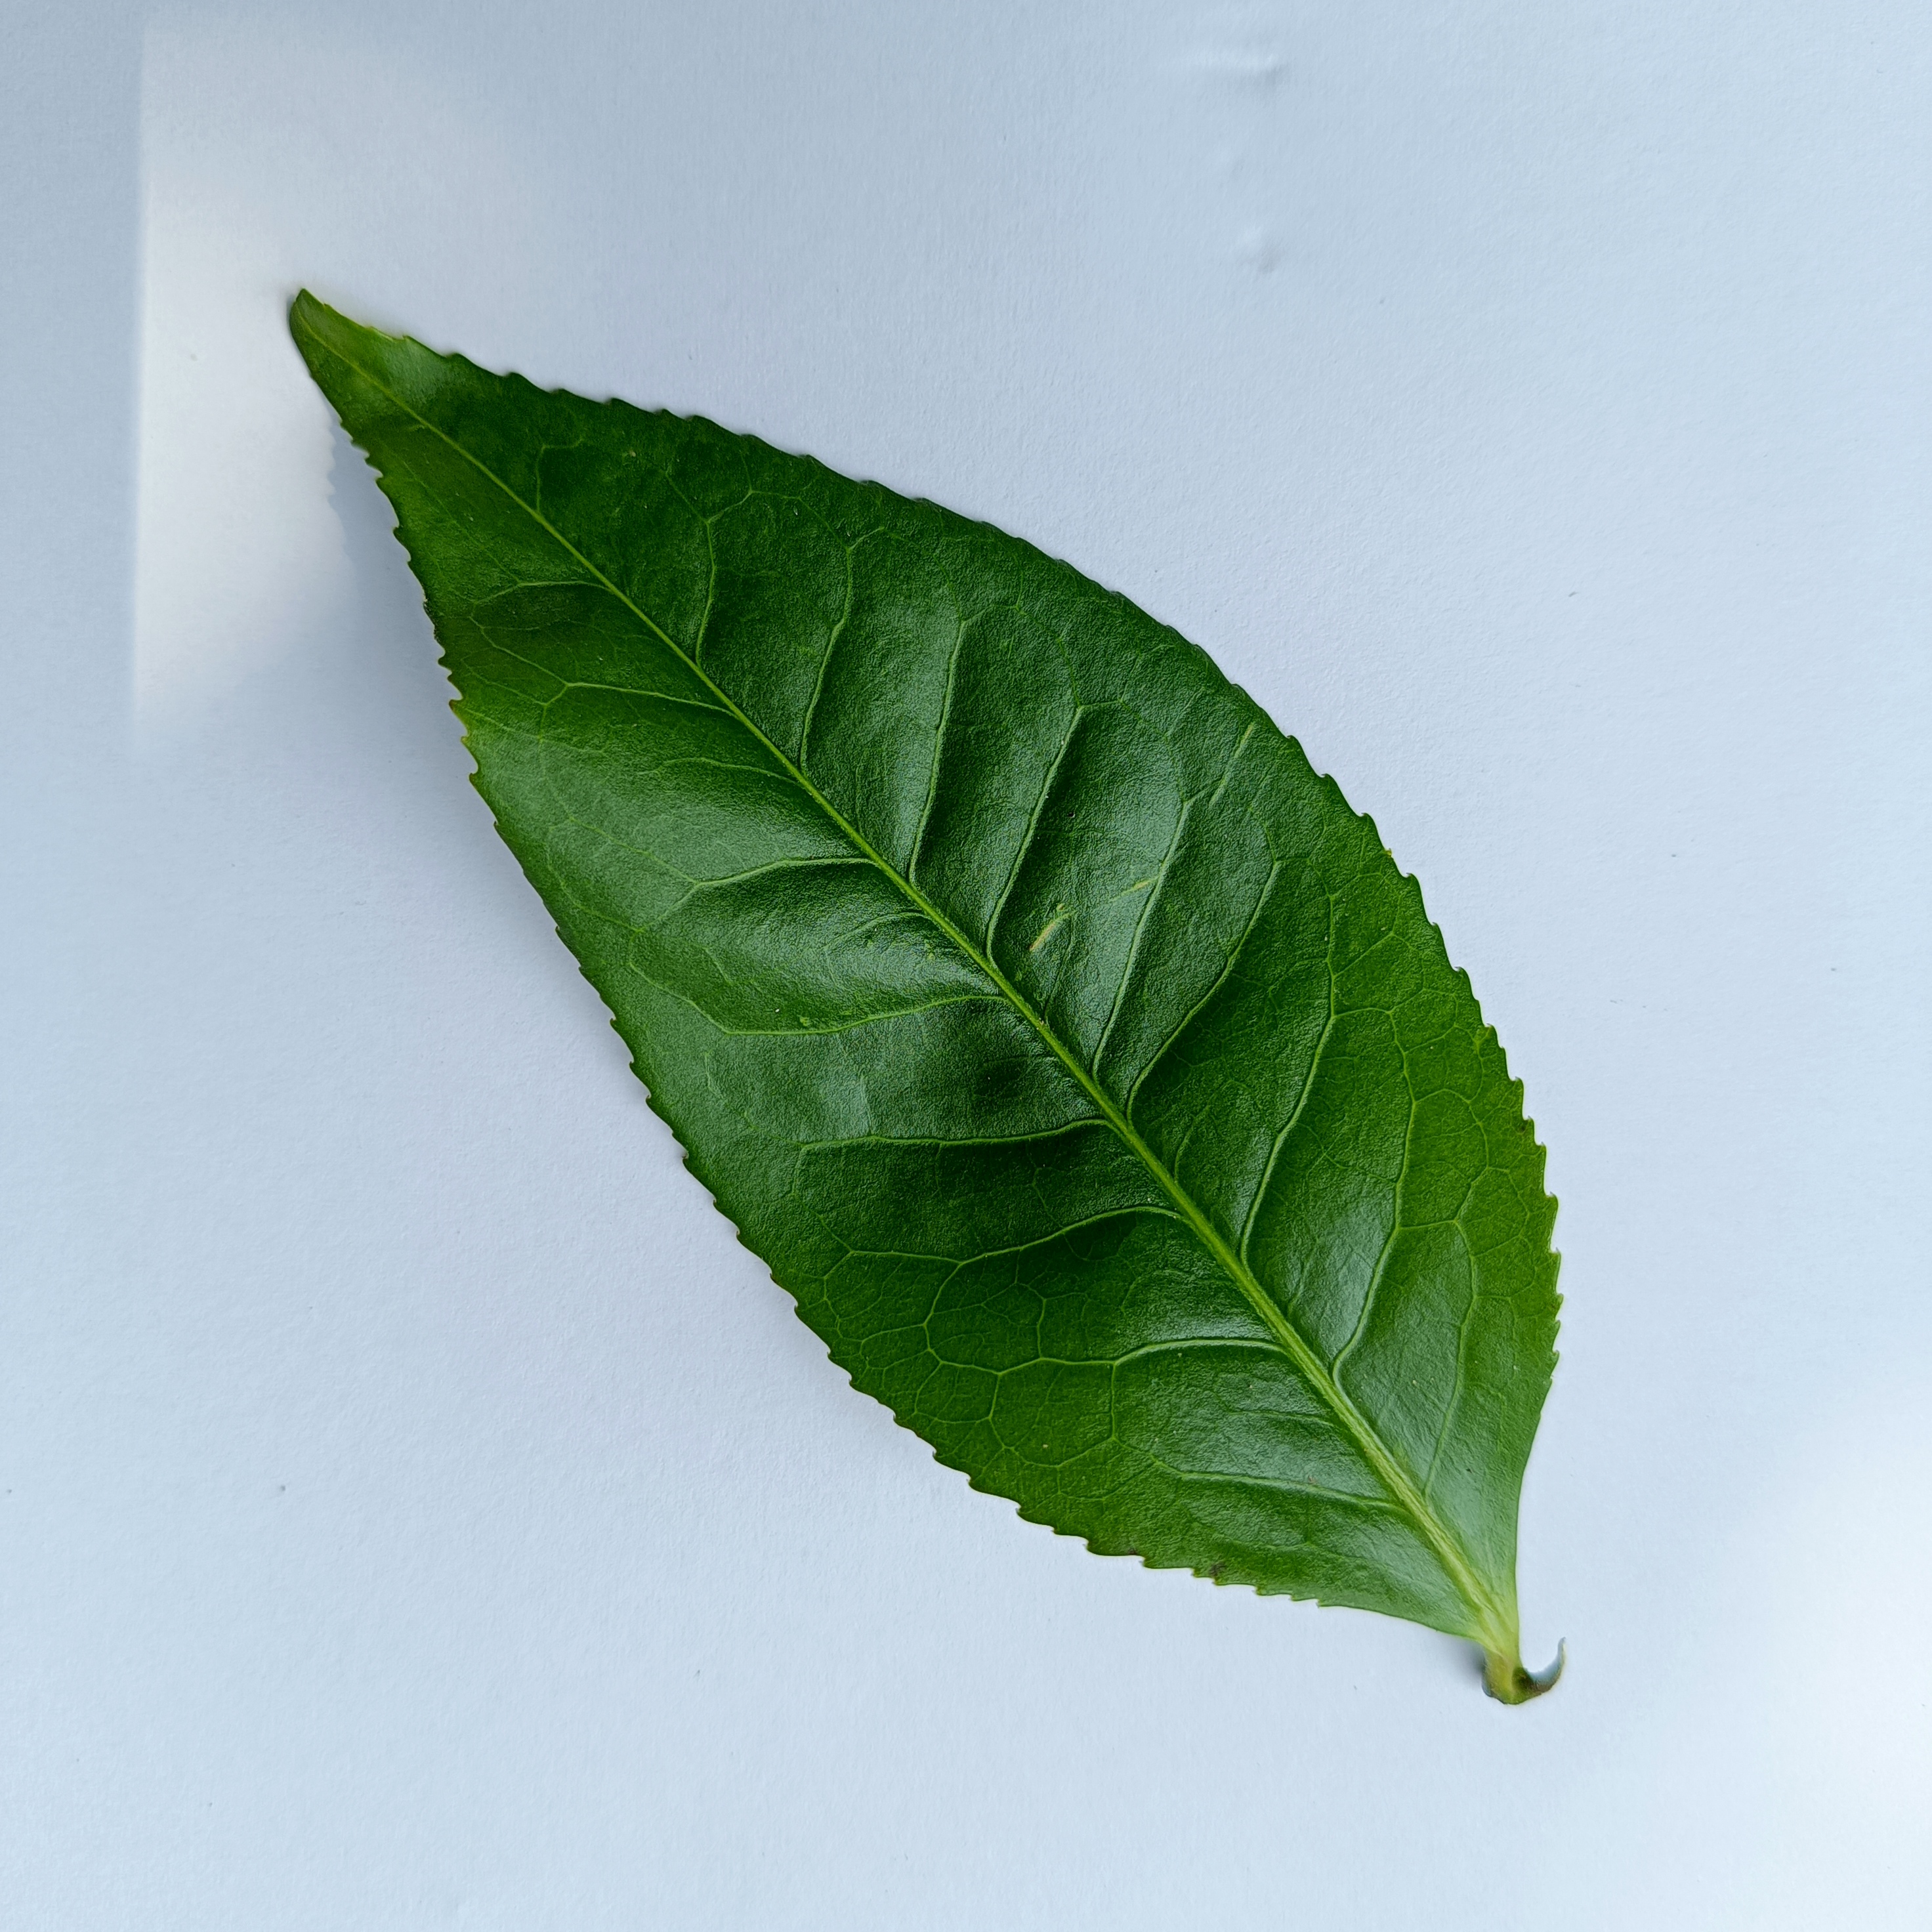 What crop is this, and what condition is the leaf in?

tea, healthy
